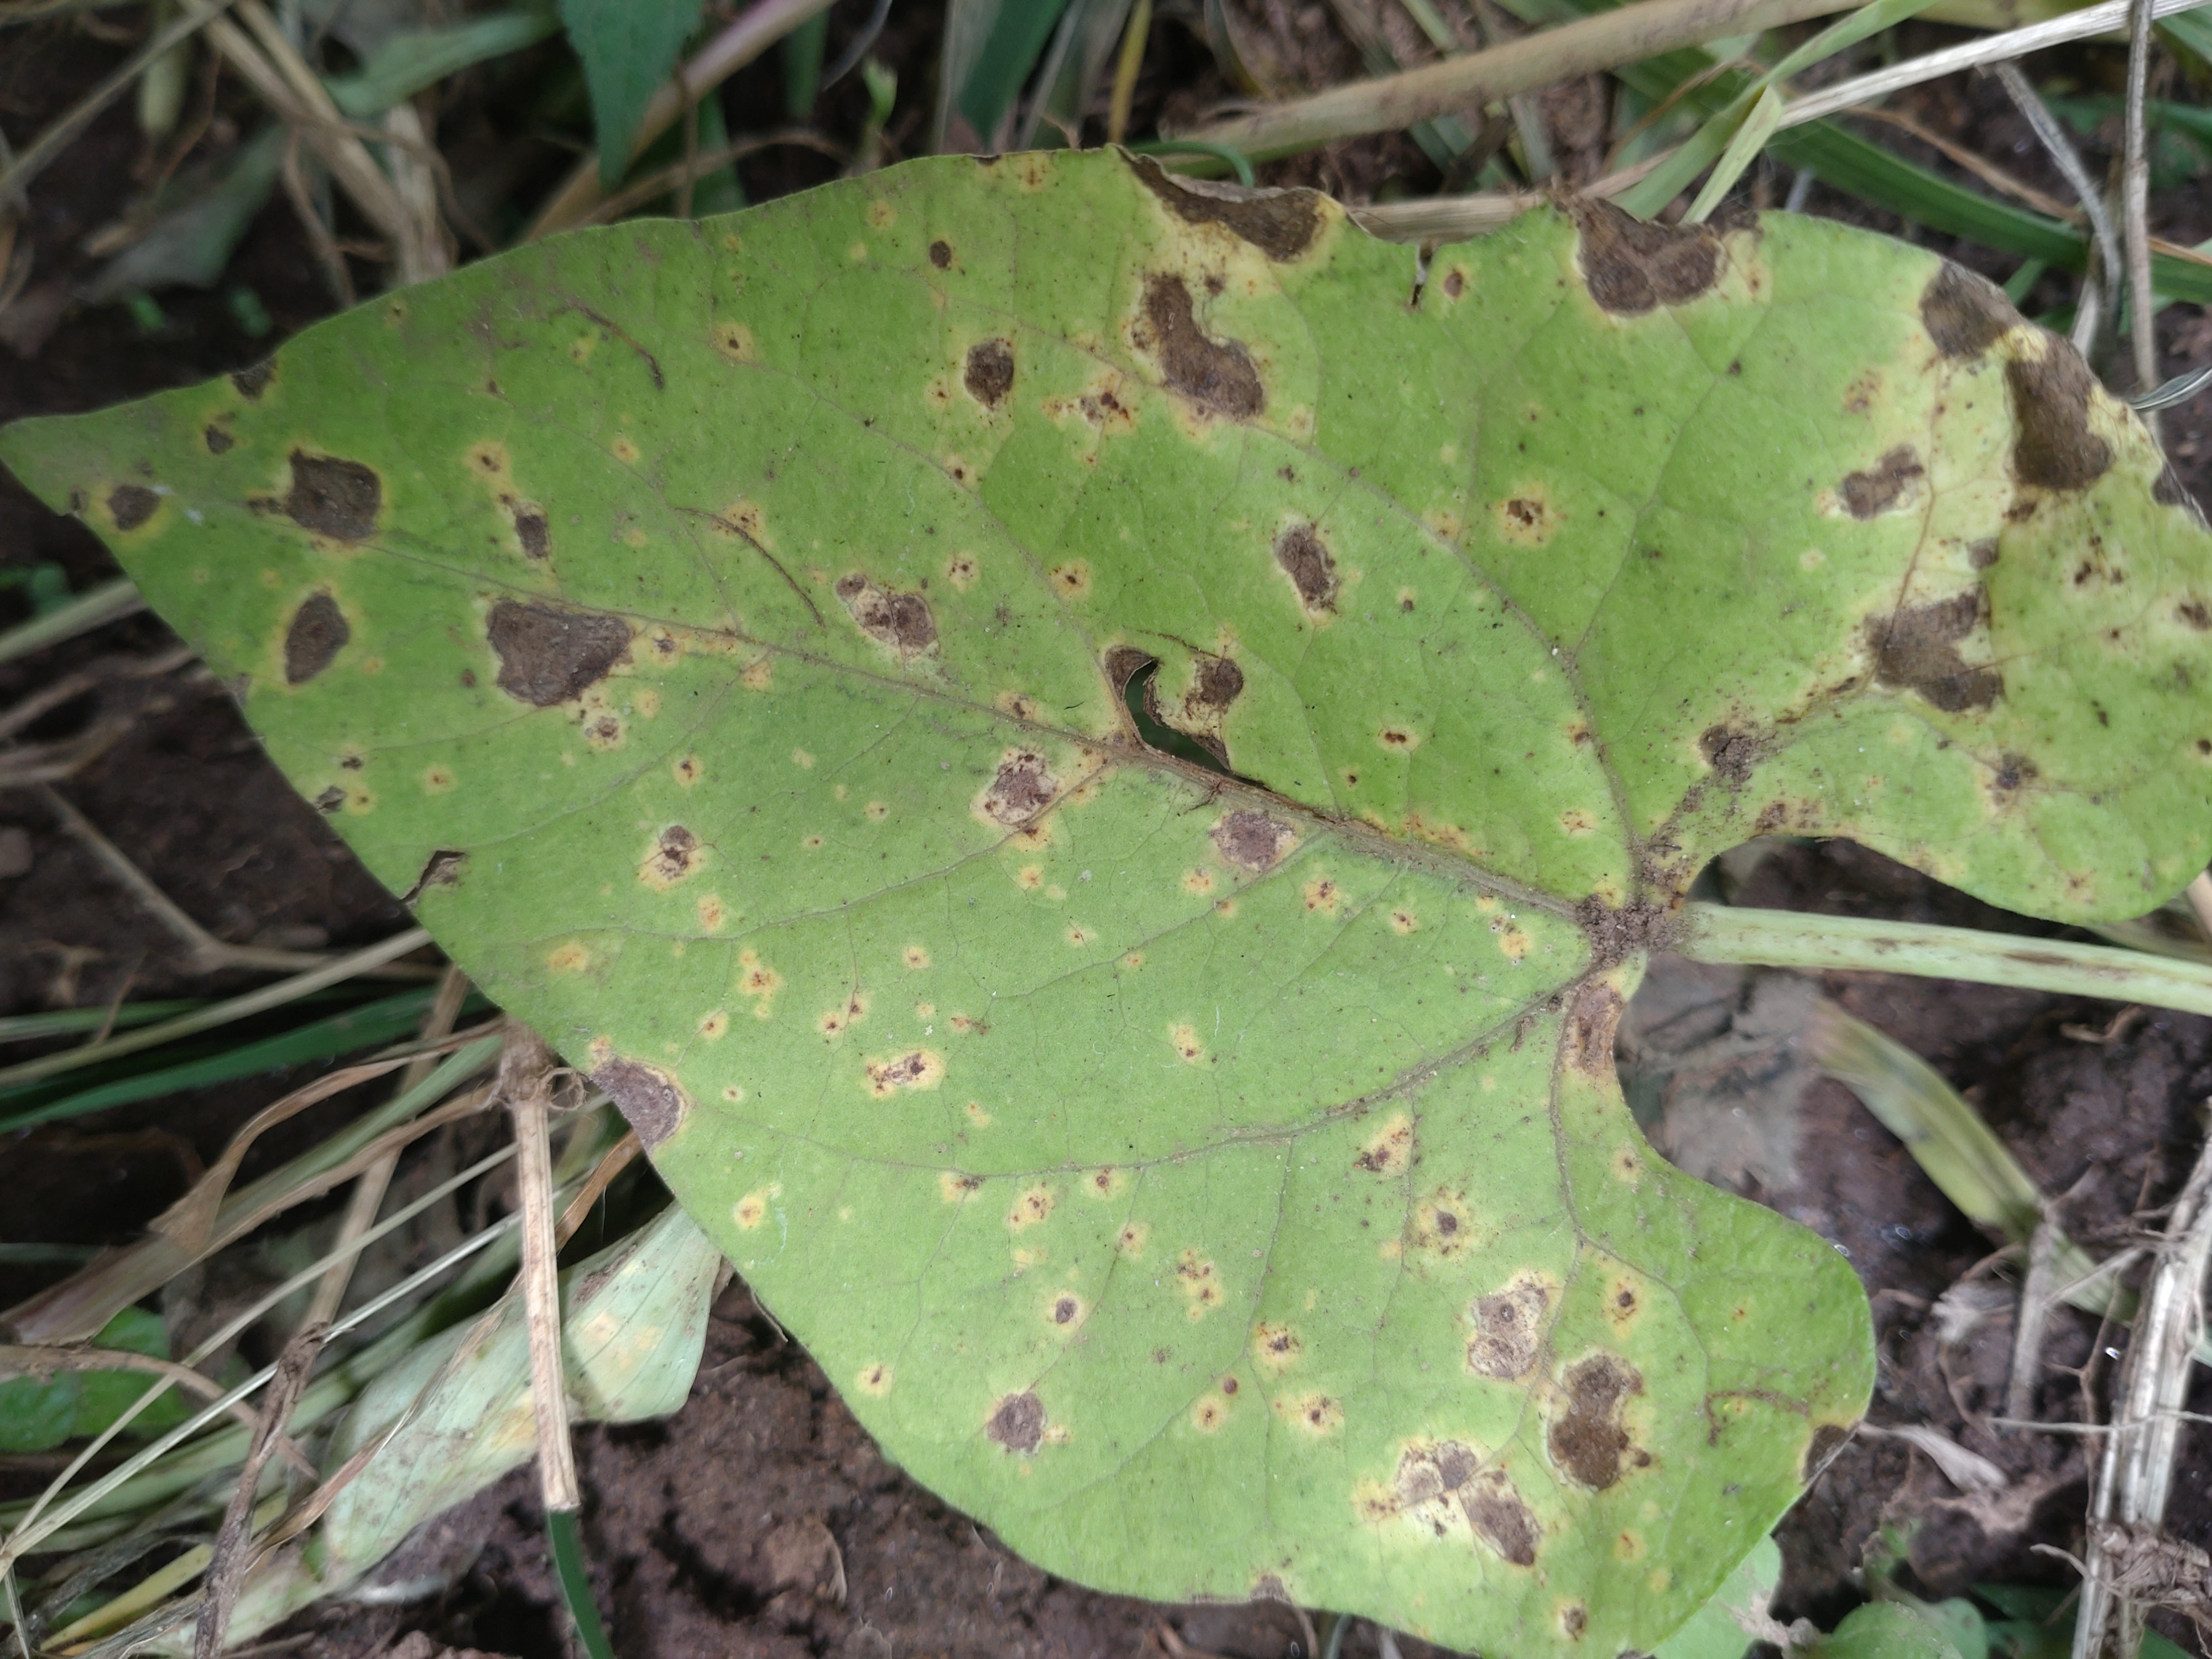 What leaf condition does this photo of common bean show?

rust
